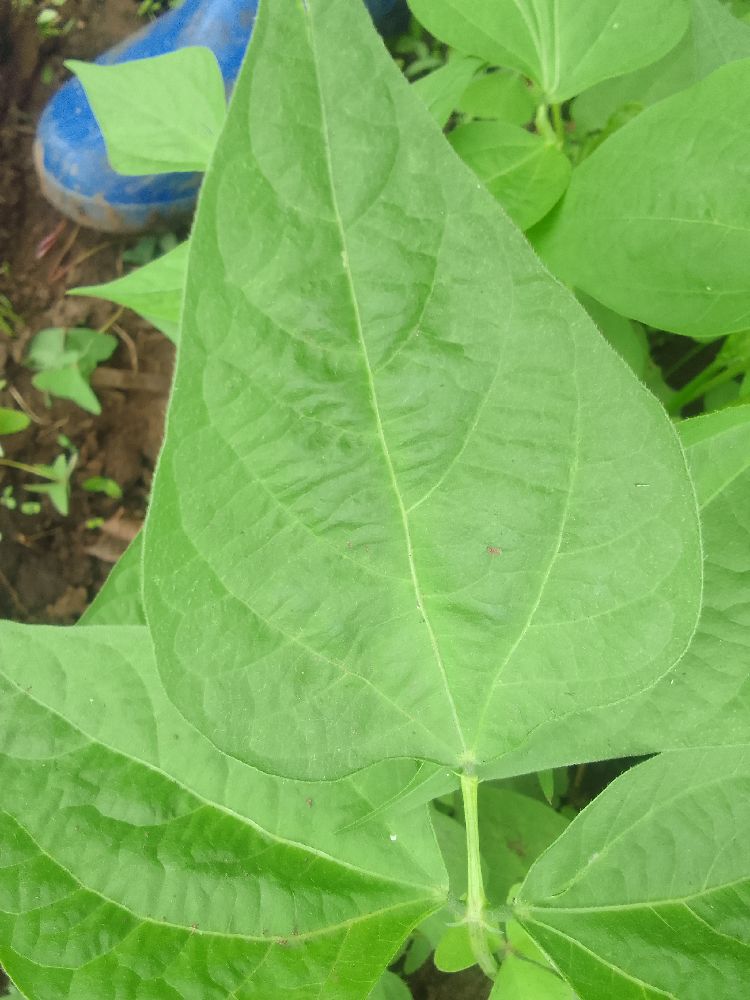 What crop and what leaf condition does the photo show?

common bean, healthy
